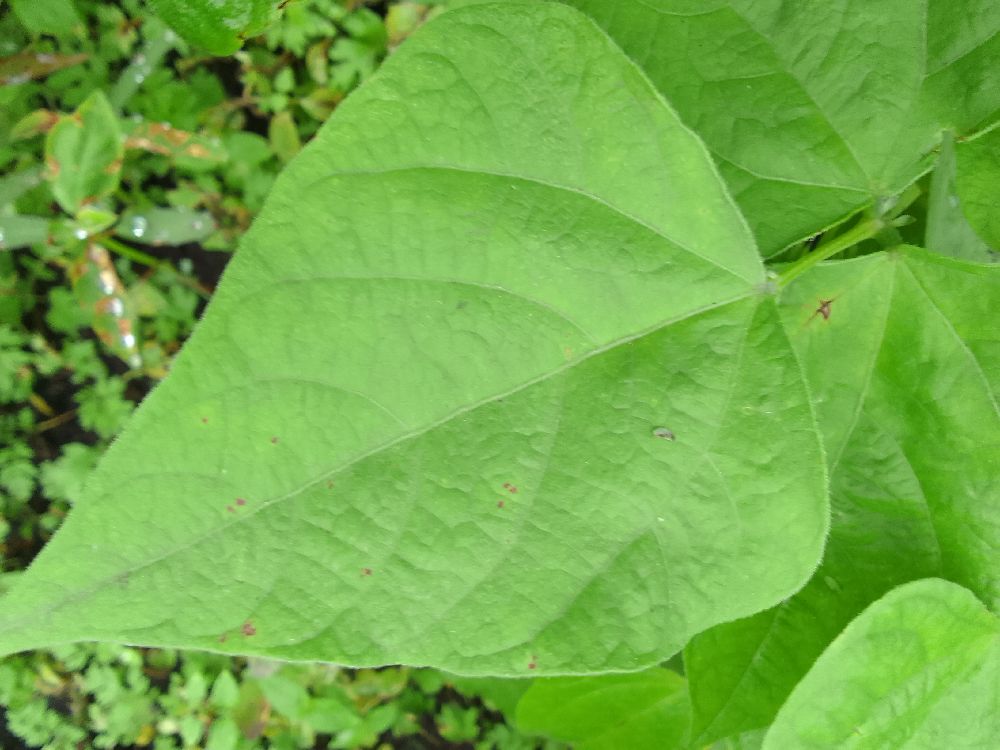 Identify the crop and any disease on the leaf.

common bean, healthy
